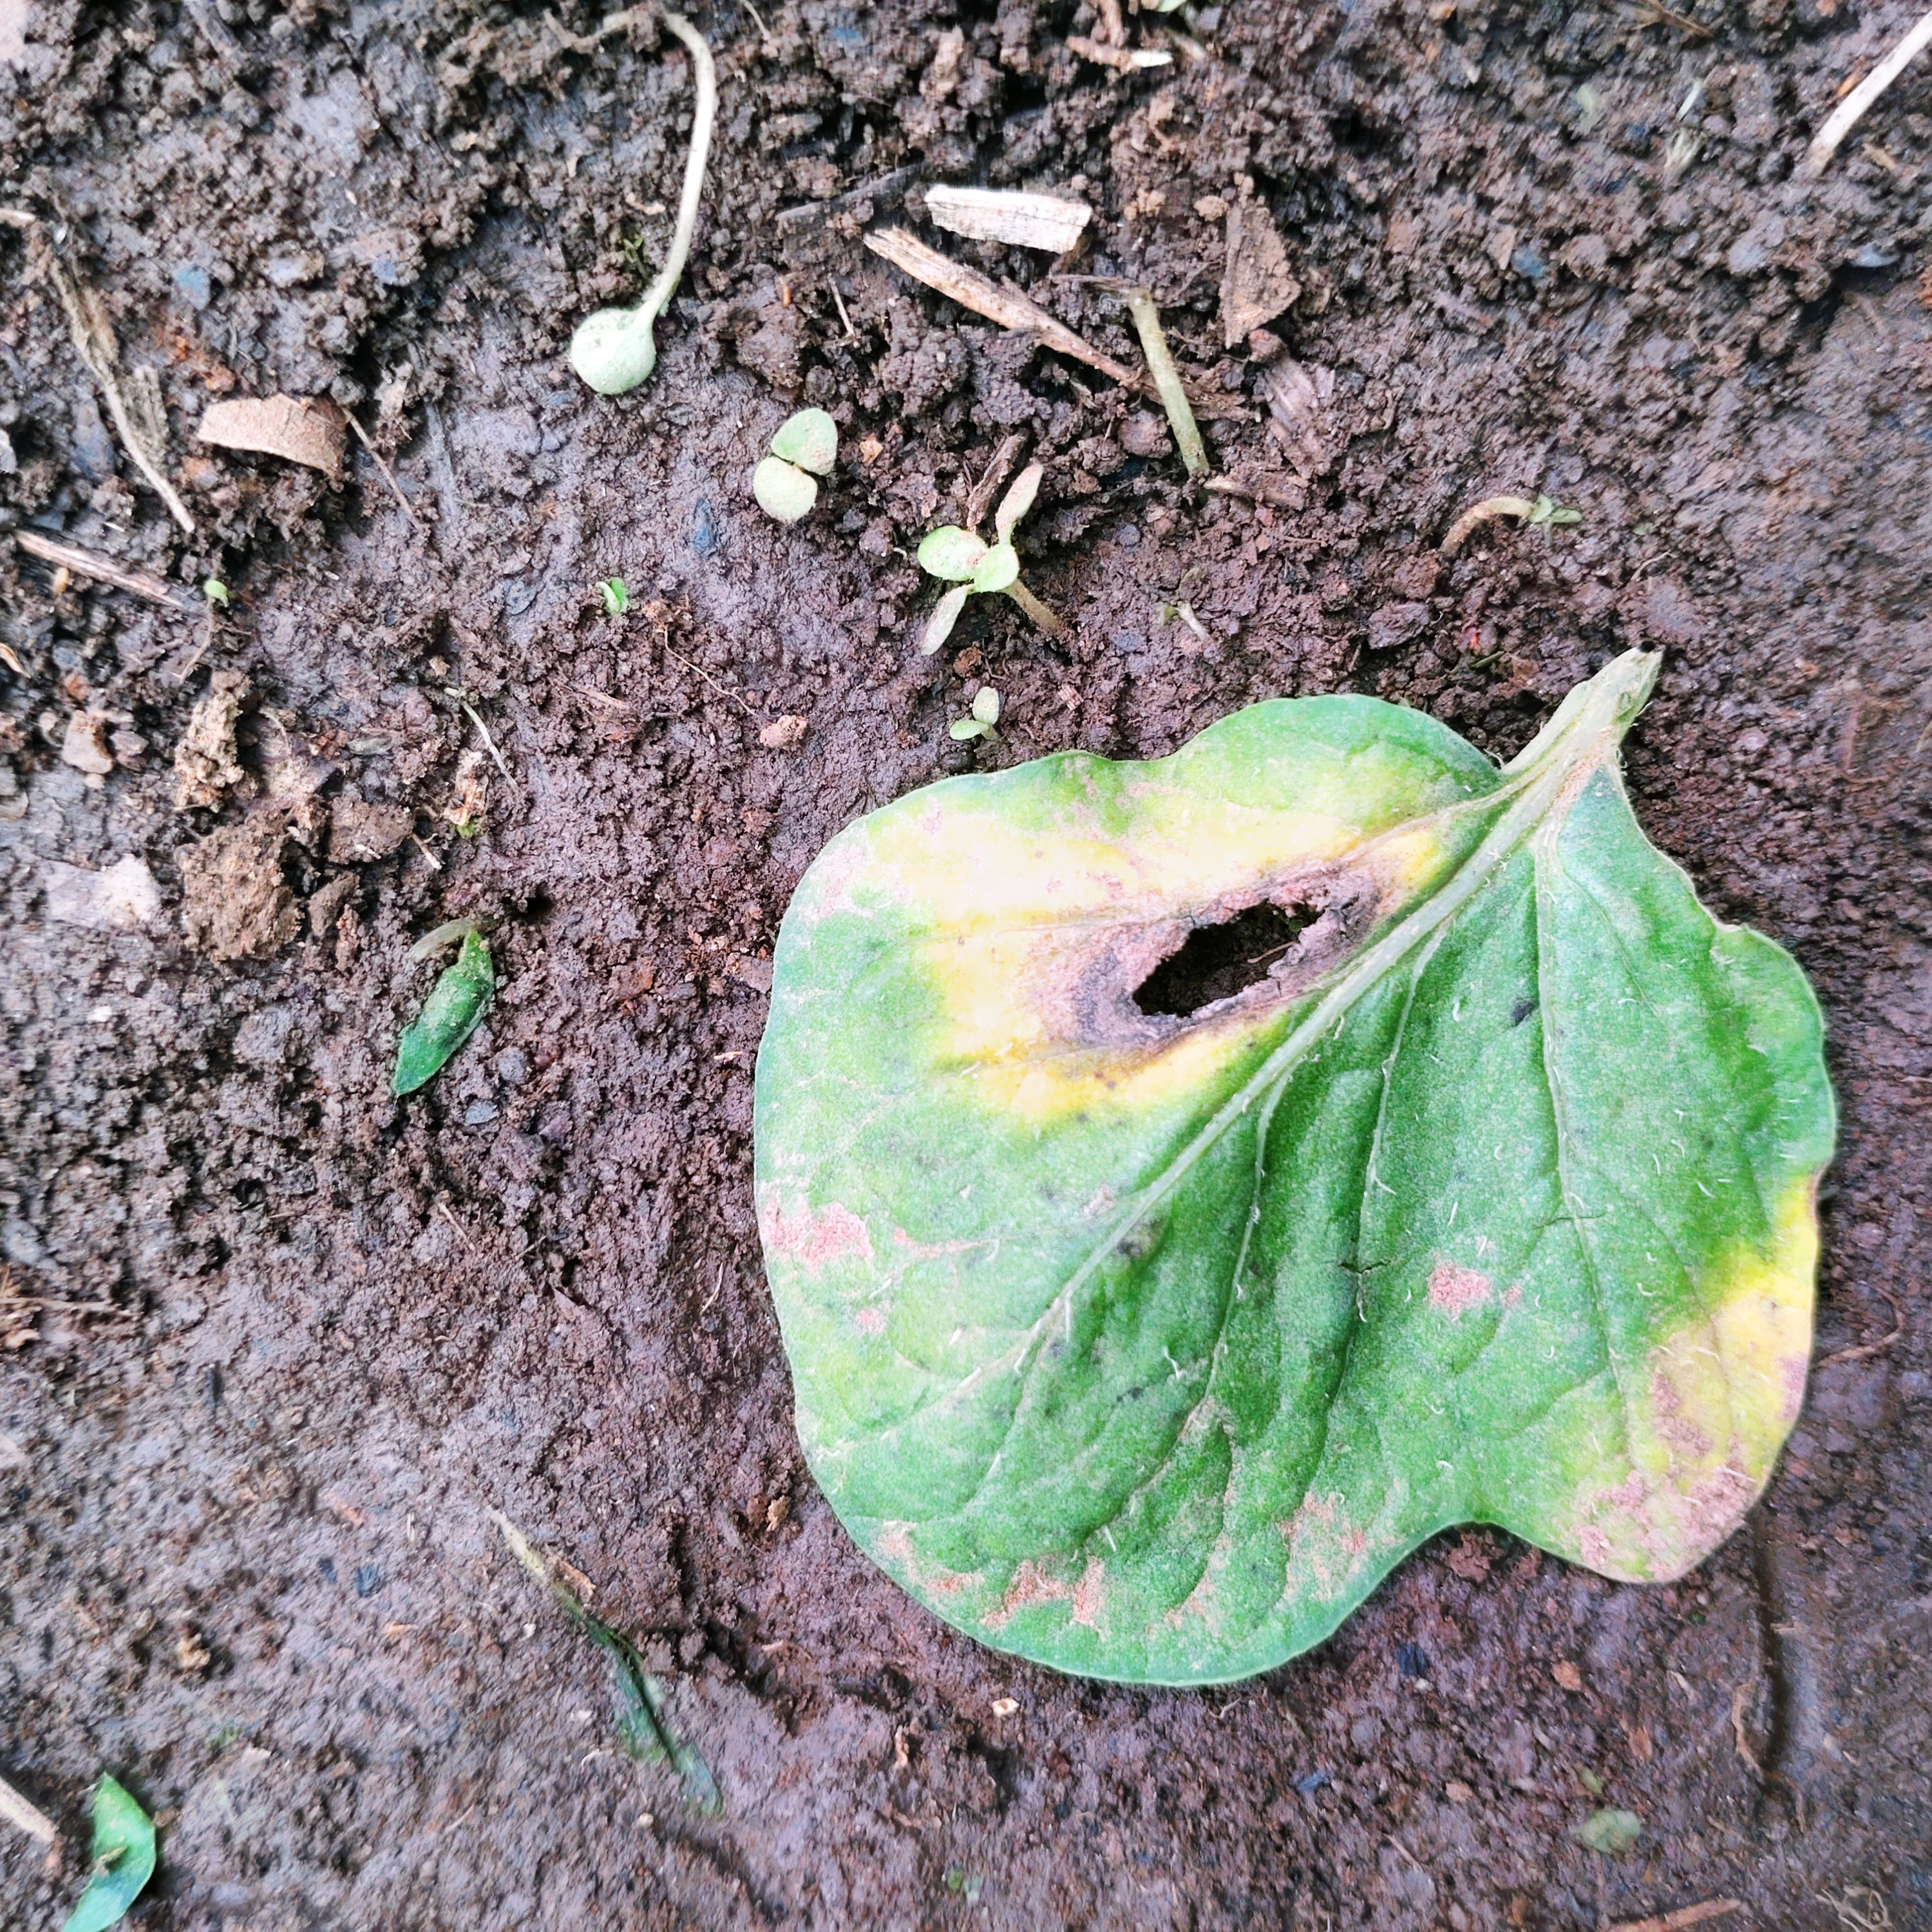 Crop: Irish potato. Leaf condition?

late blight
